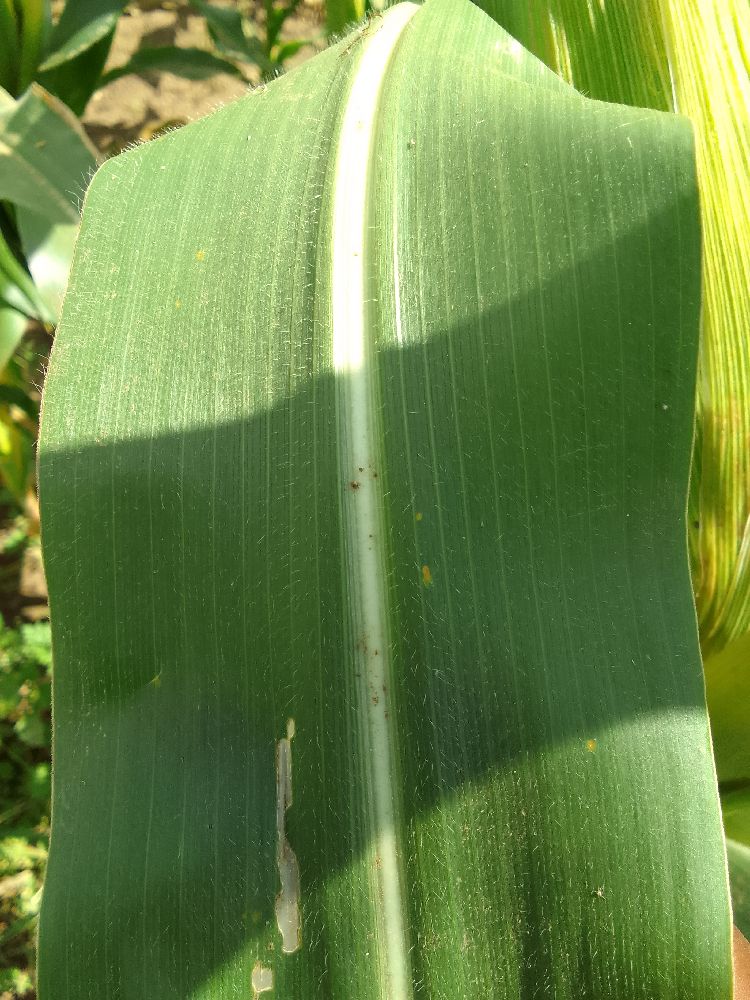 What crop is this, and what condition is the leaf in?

maize, healthy
